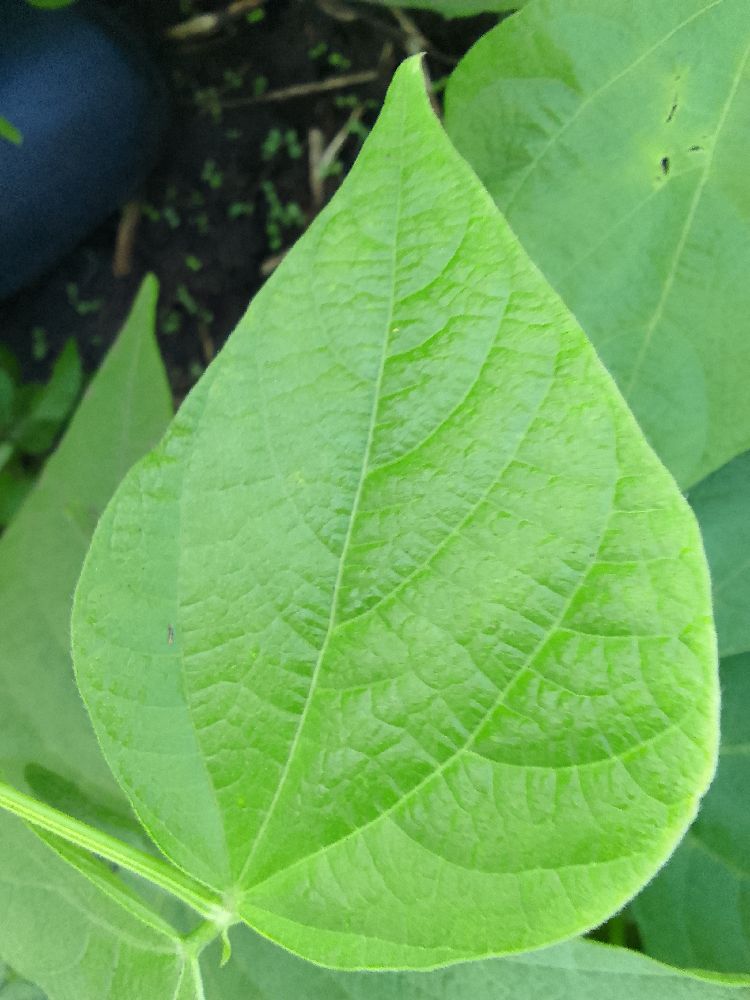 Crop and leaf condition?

common bean, healthy
